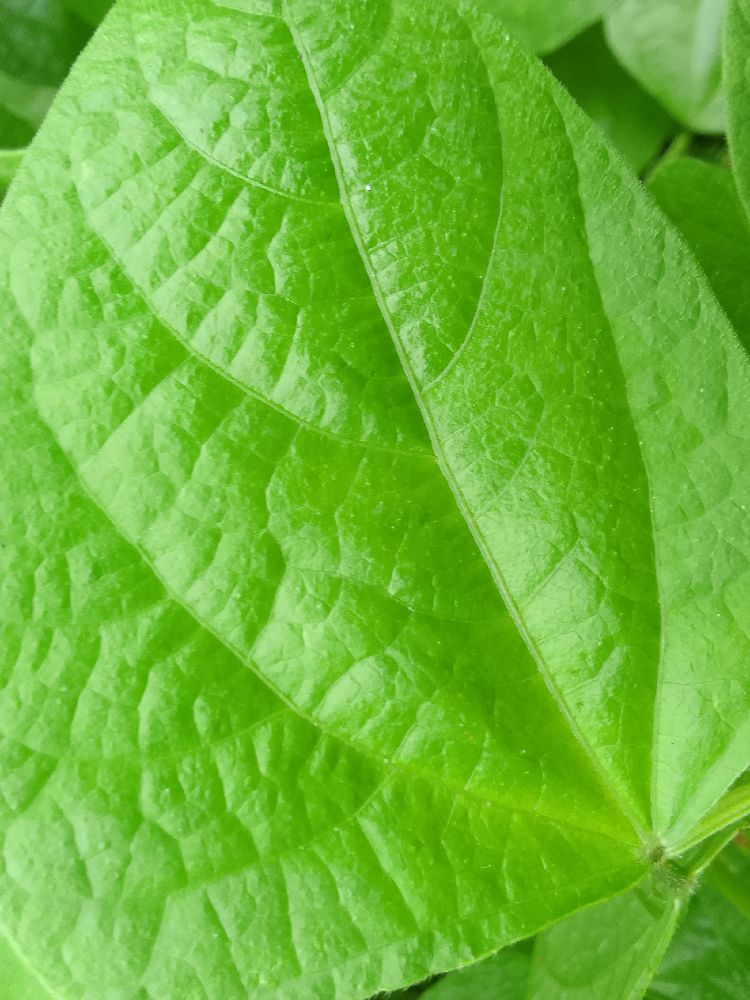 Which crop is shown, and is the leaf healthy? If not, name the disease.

common bean, healthy
